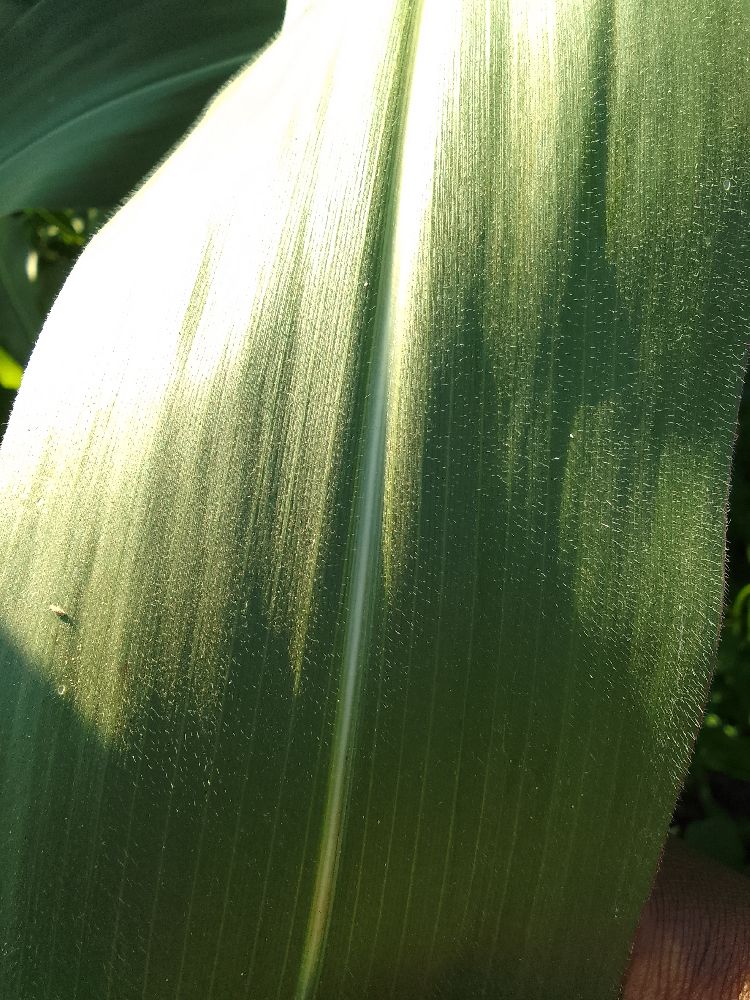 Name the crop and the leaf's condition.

maize, healthy
